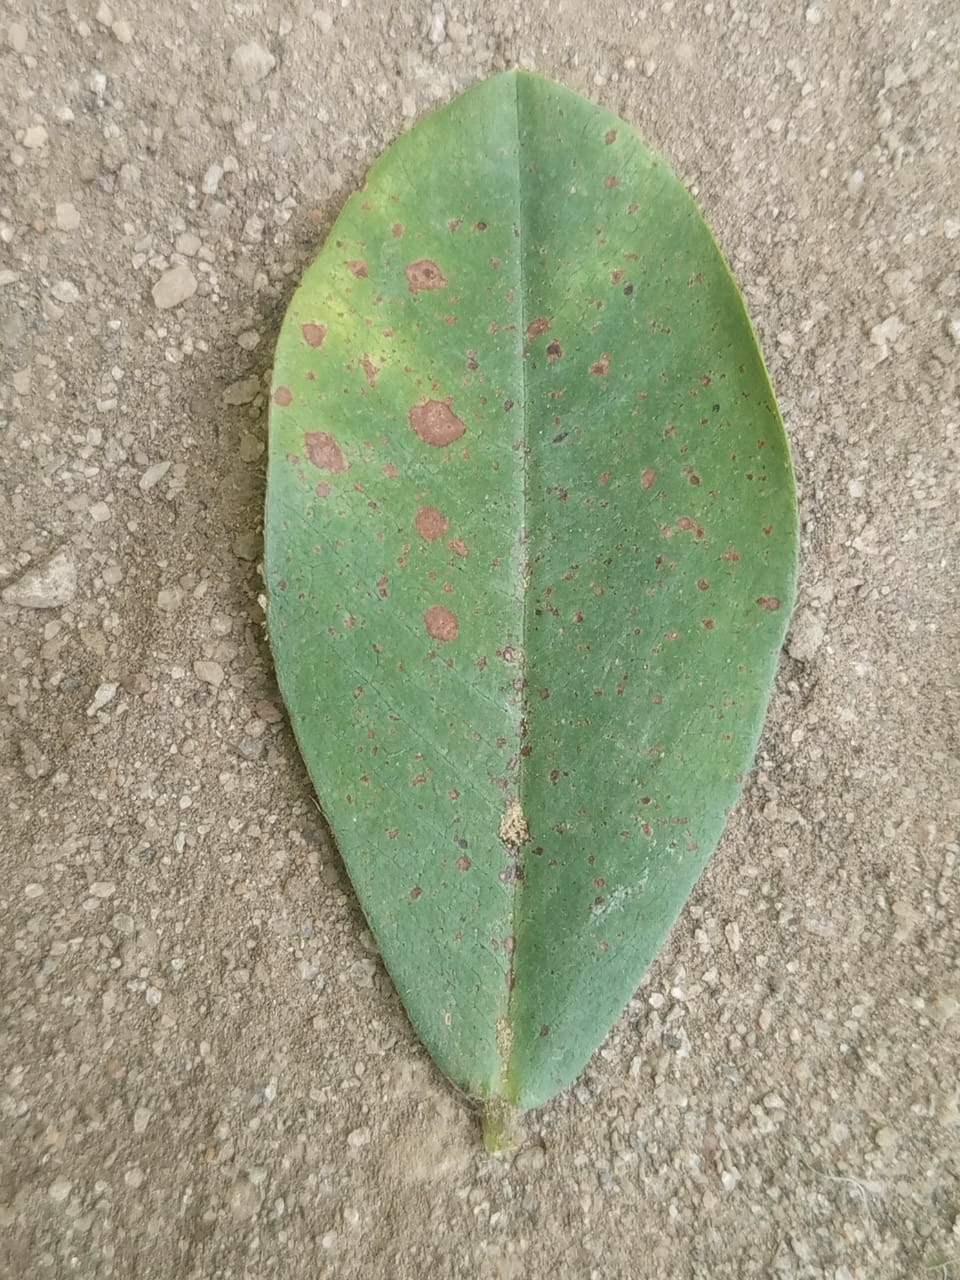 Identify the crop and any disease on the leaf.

peanut, phoma arachidicola
